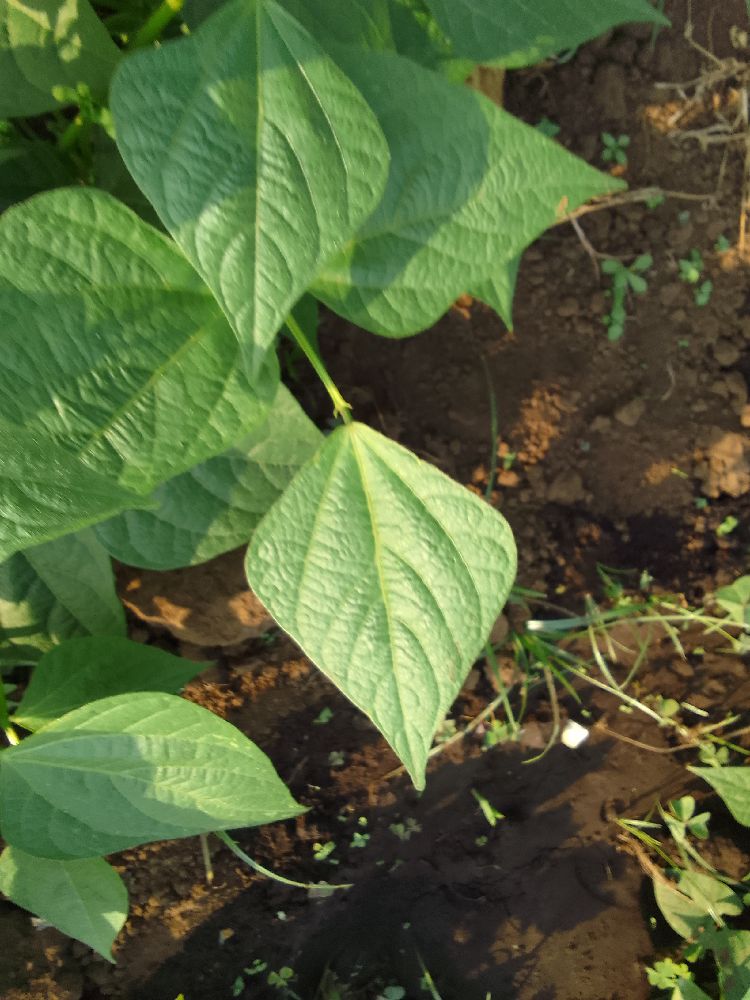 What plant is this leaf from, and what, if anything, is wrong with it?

common bean, healthy
